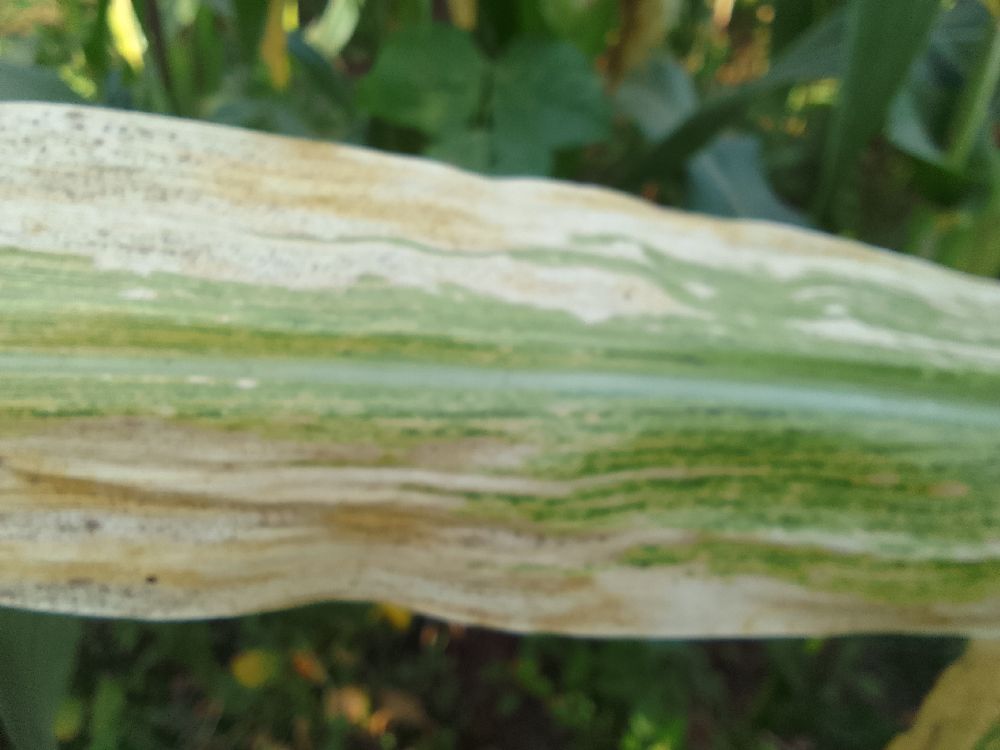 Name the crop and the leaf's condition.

maize, maize lethal necrosis
